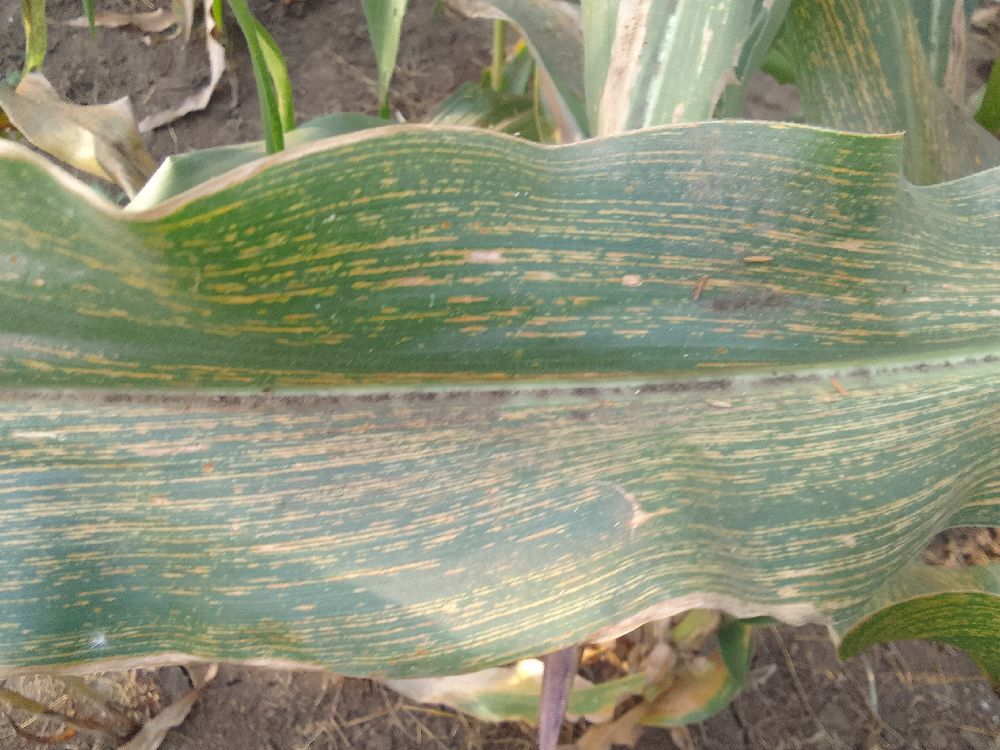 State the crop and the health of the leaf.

maize, maize streak virus
